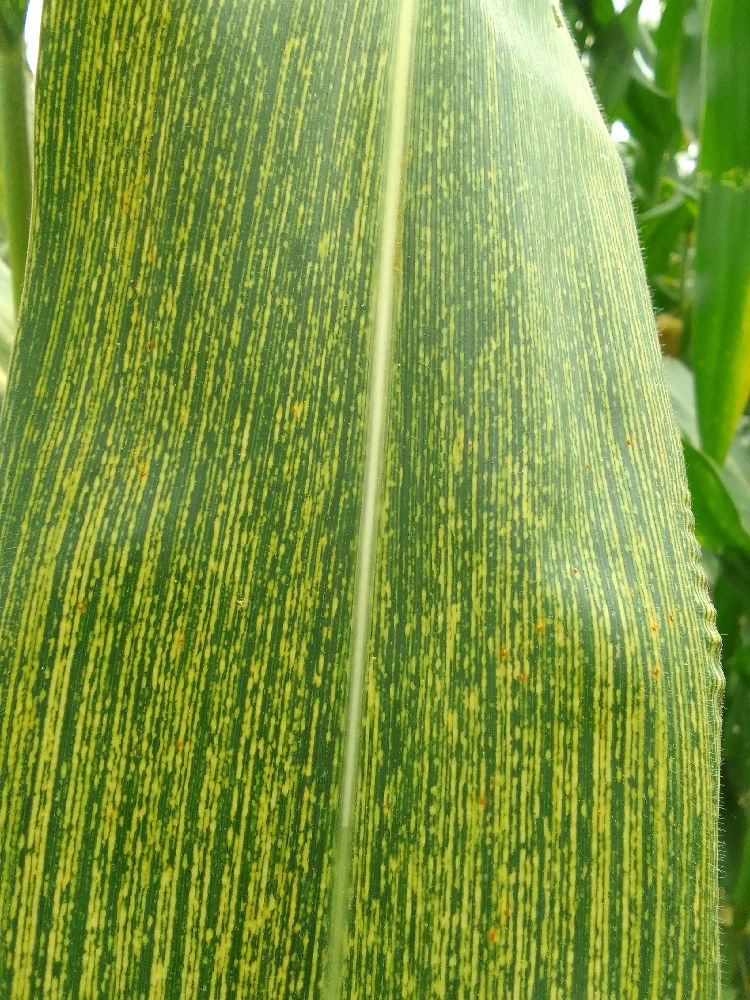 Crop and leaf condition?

maize, maize streak virus
